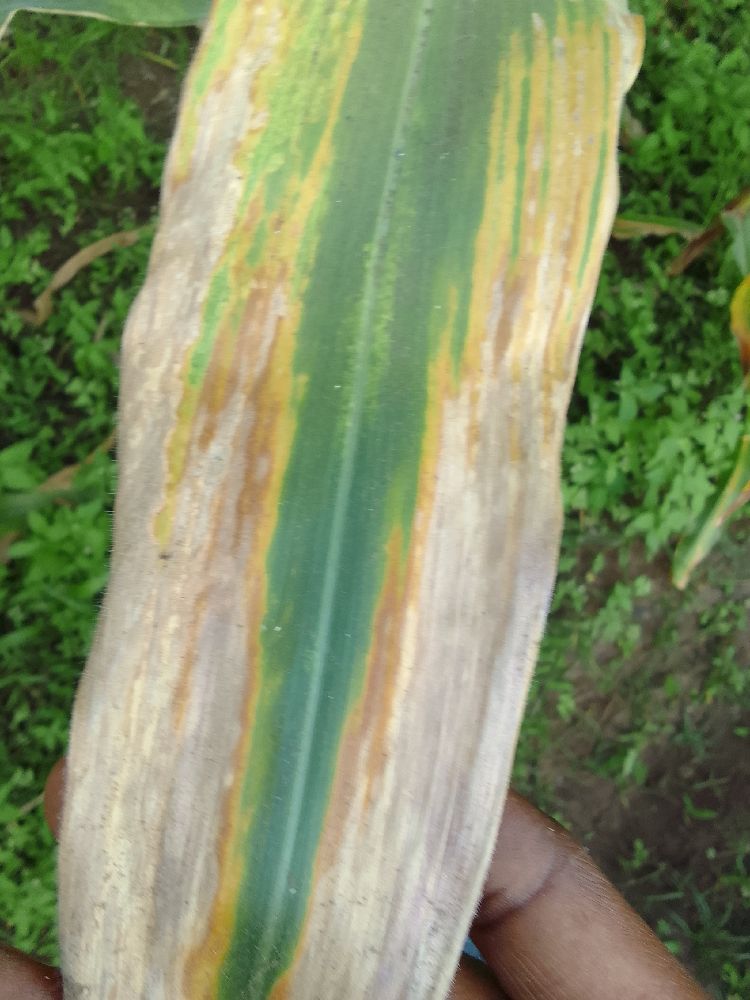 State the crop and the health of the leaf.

maize, maize lethal necrosis
